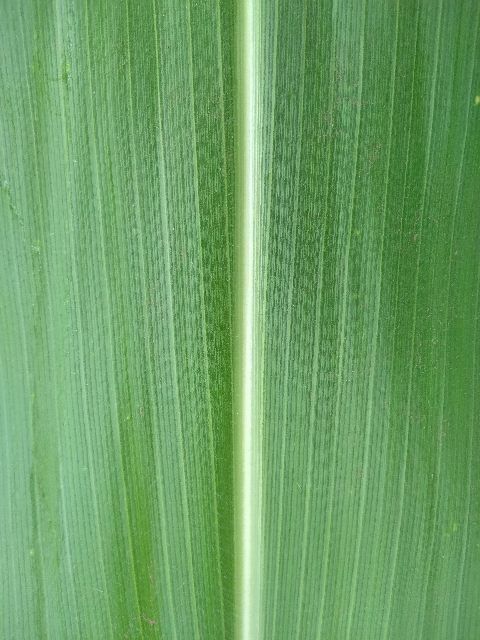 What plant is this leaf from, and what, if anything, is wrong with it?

maize, healthy
